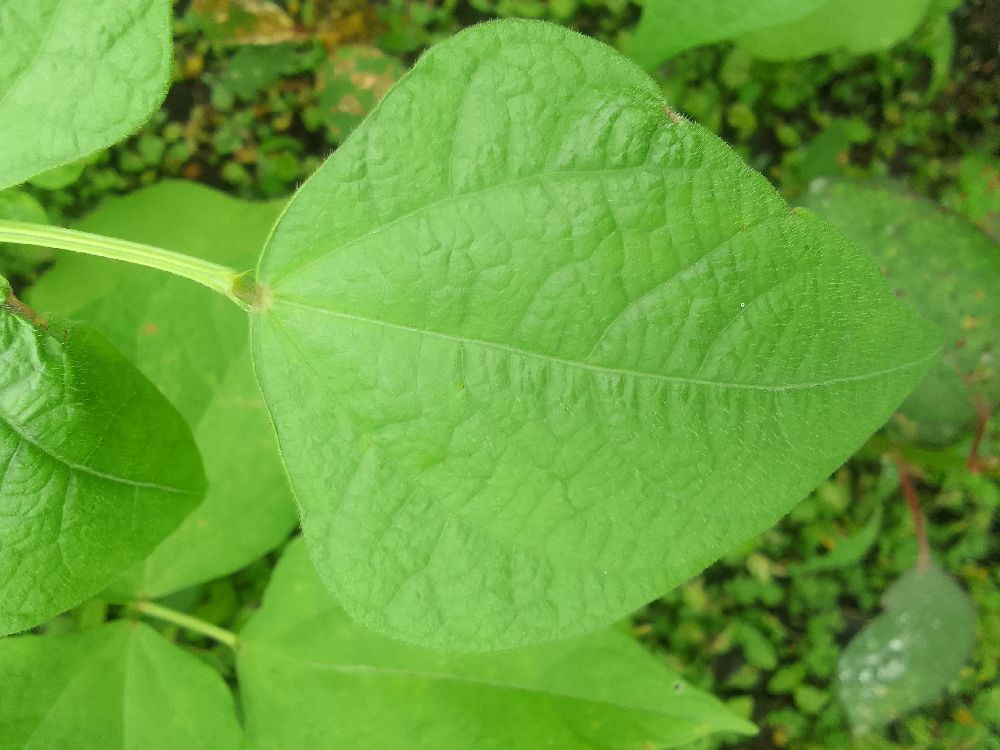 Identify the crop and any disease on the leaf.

common bean, healthy
